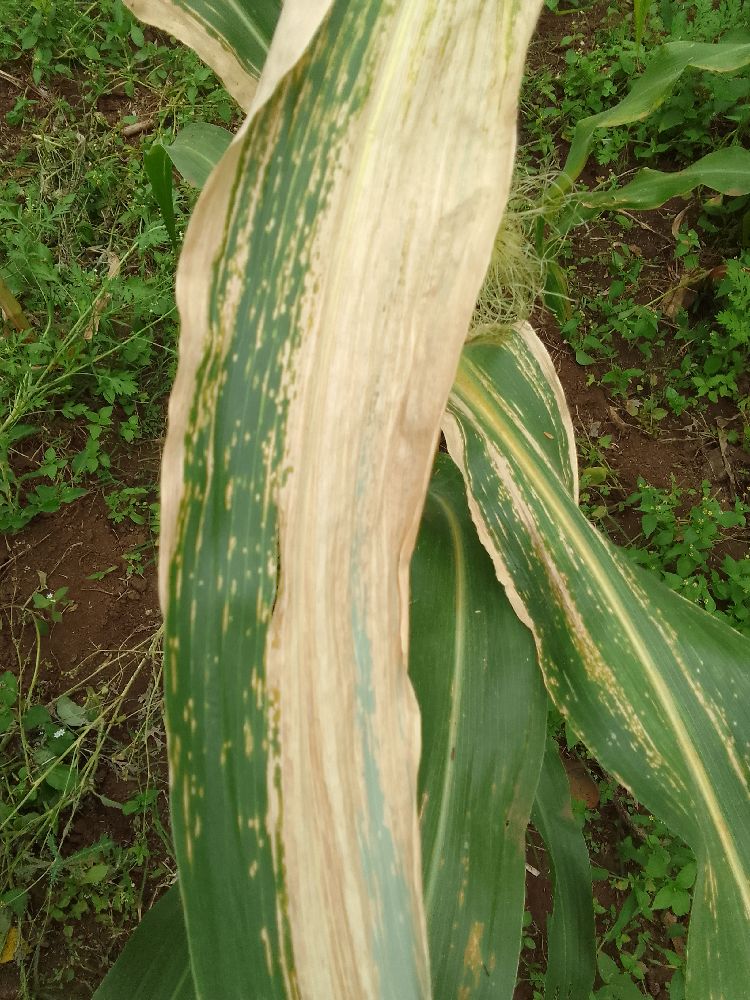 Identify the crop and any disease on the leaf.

maize, maize lethal necrosis
